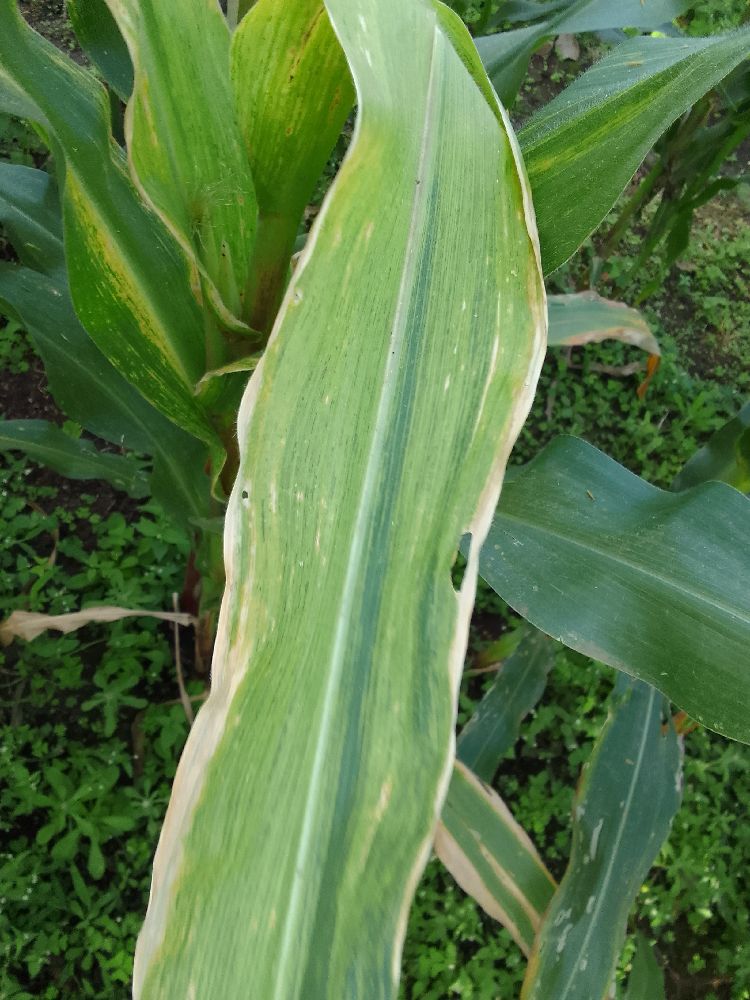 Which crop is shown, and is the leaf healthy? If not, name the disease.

maize, maize lethal necrosis
